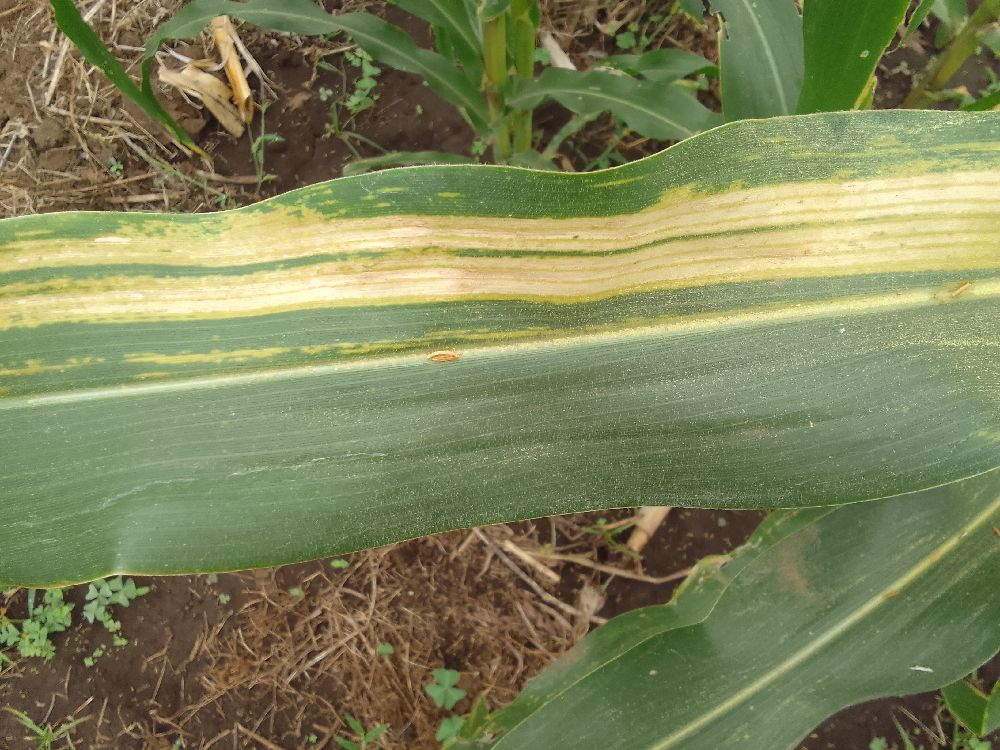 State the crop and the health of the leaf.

maize, maize lethal necrosis
